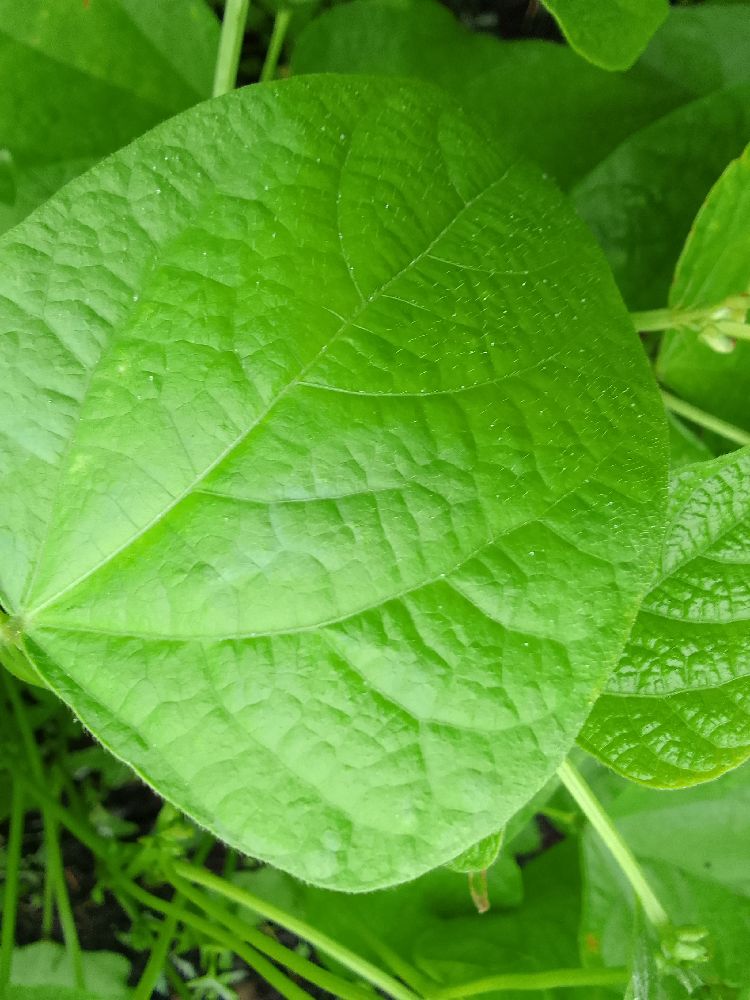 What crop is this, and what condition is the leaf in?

common bean, healthy
